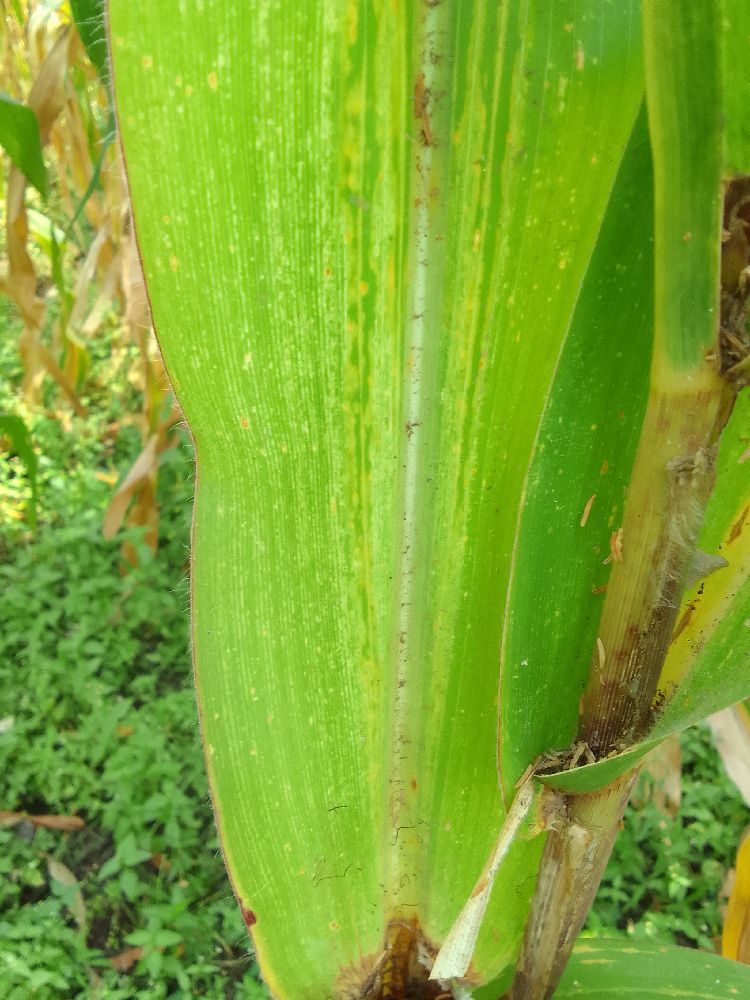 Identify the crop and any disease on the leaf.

maize, maize lethal necrosis
